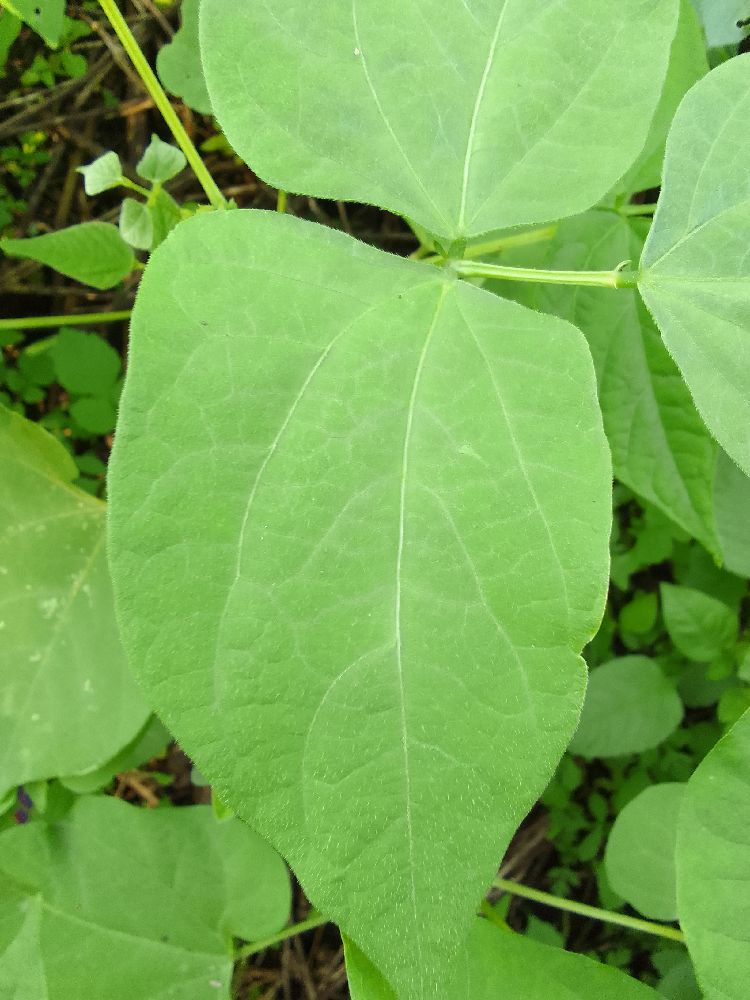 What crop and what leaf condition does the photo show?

common bean, healthy
